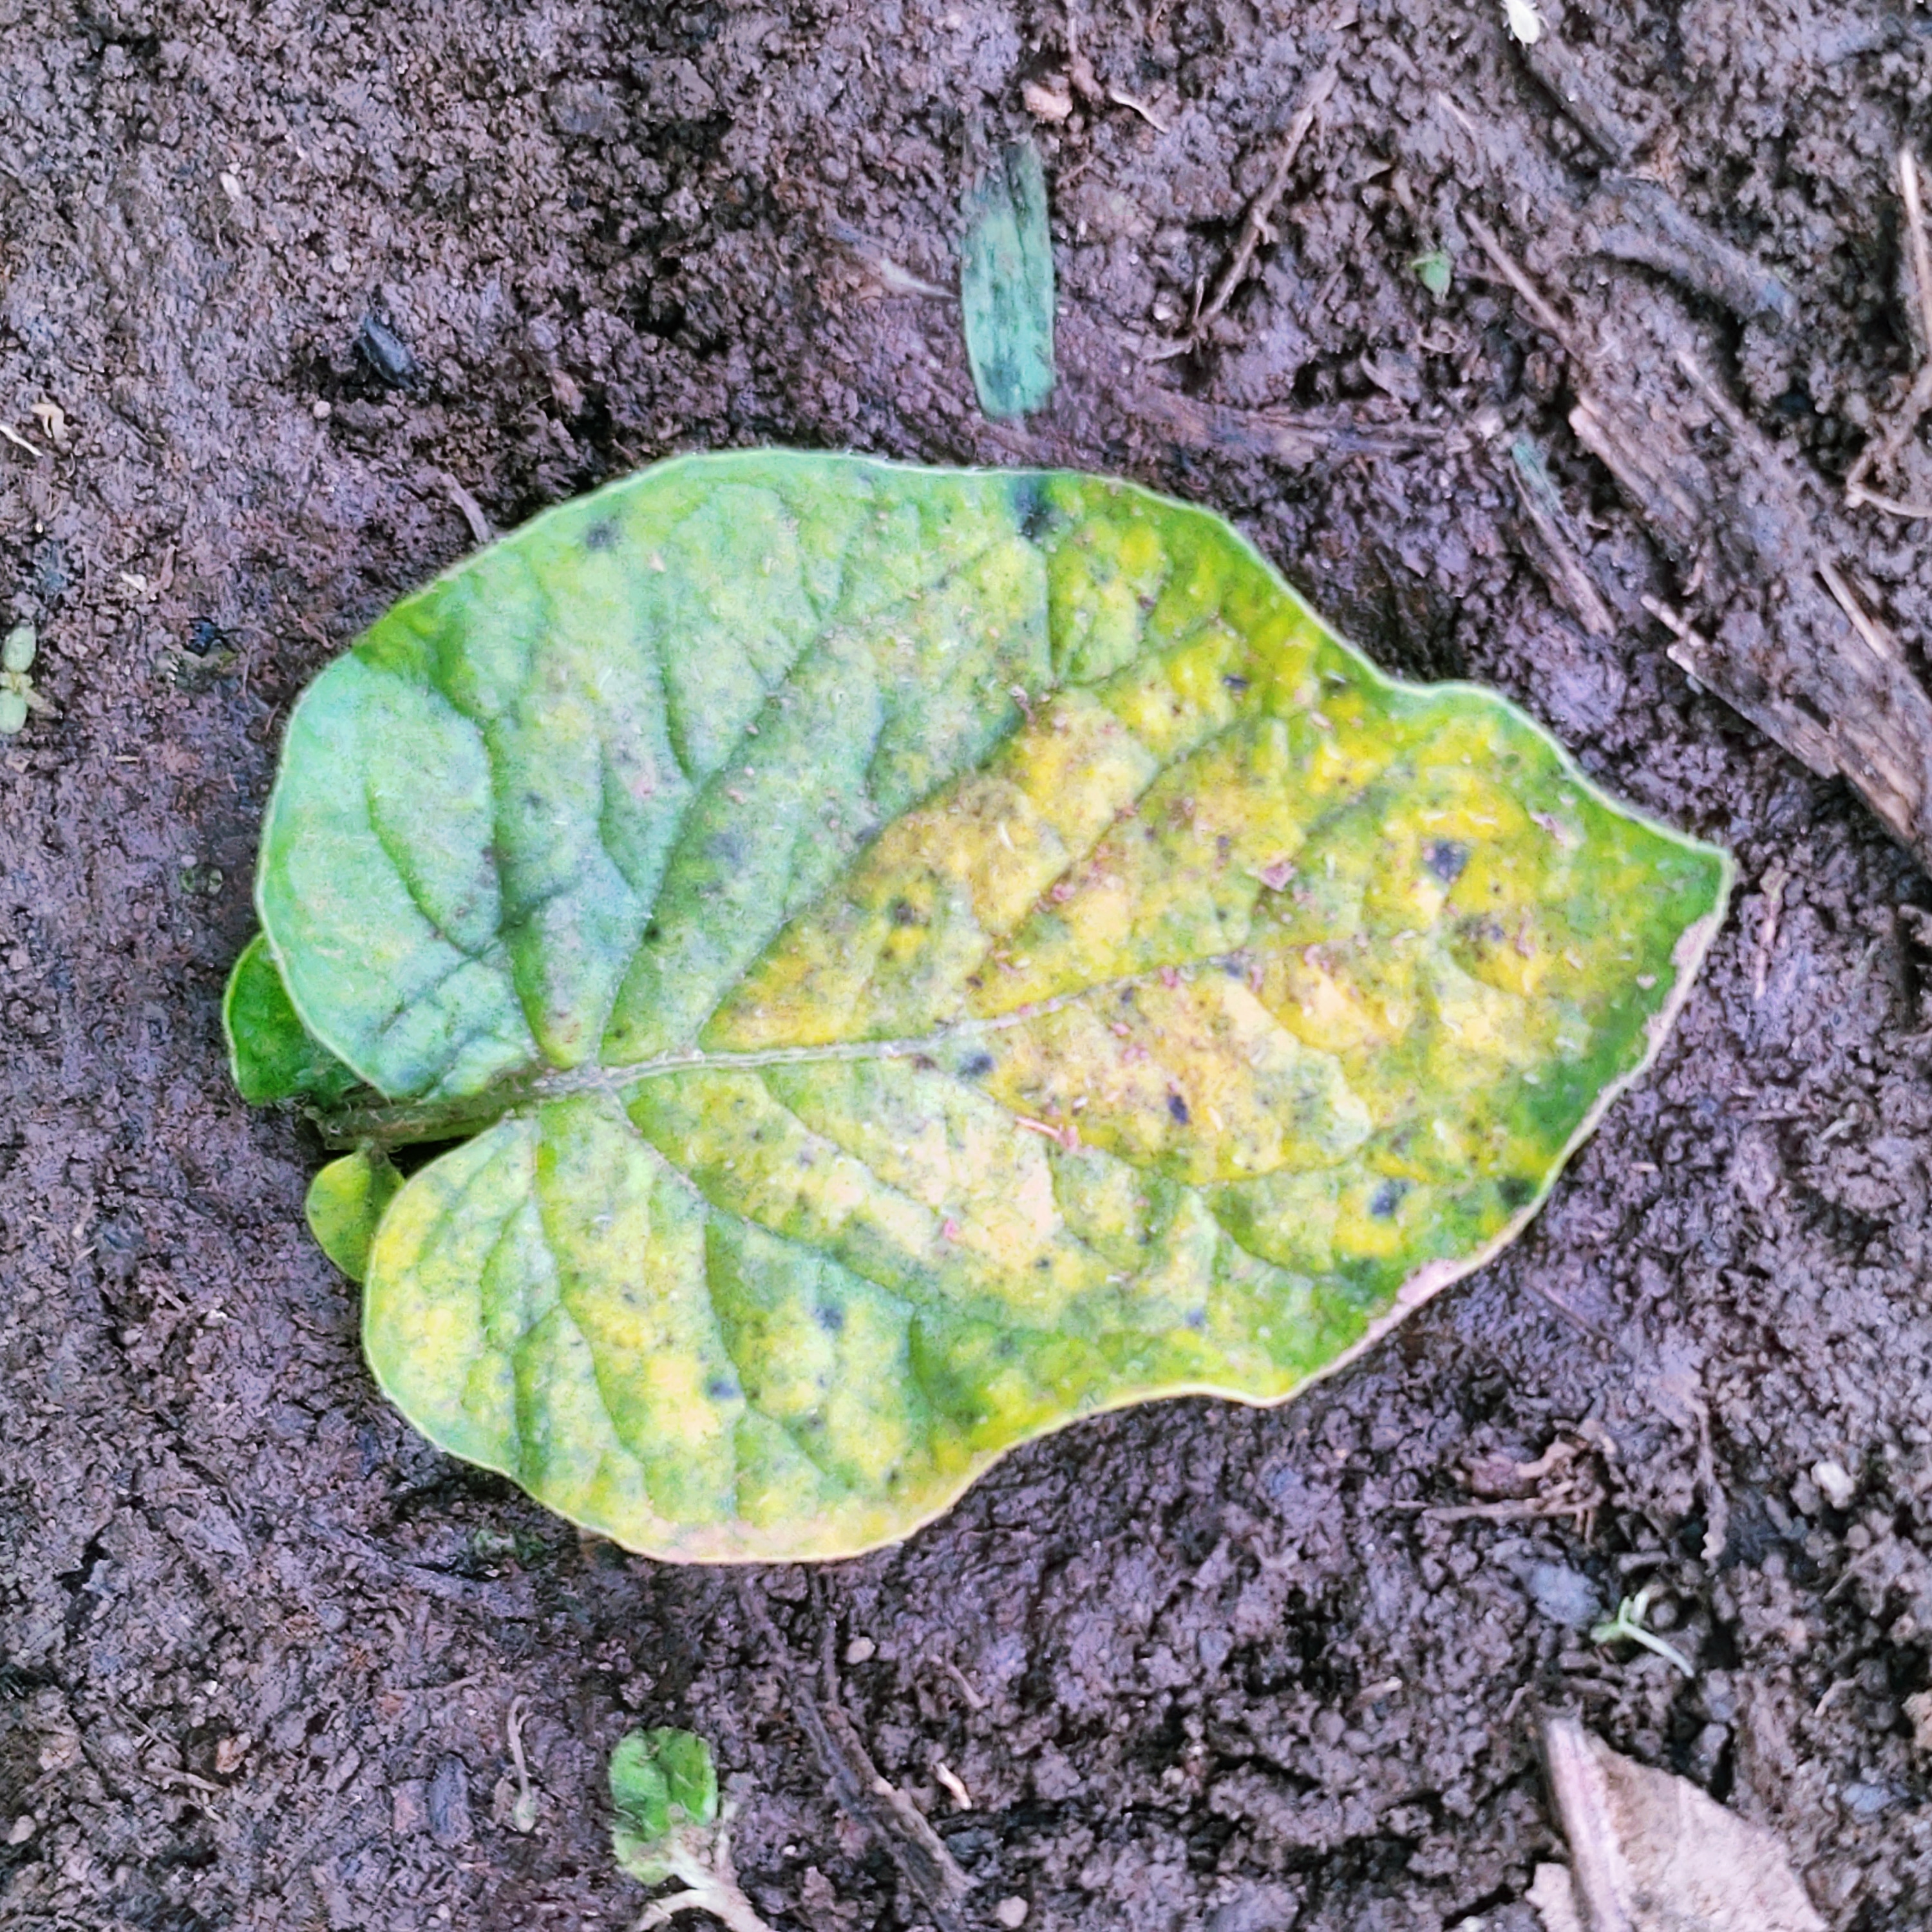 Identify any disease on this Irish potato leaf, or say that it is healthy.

late blight
